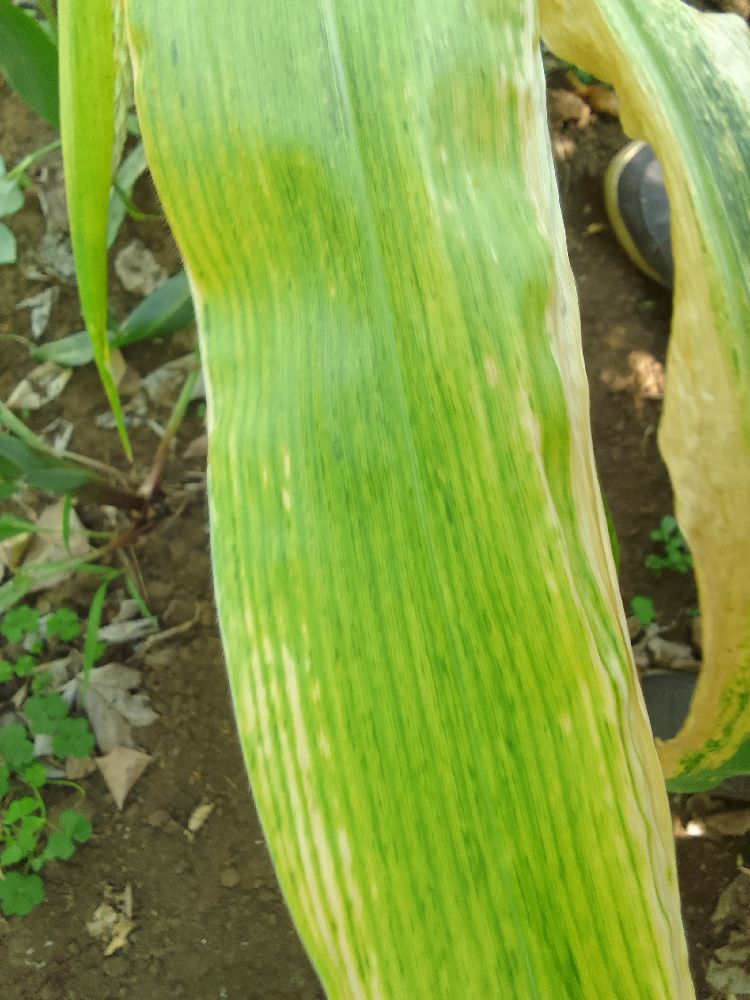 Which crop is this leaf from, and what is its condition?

maize, maize lethal necrosis
